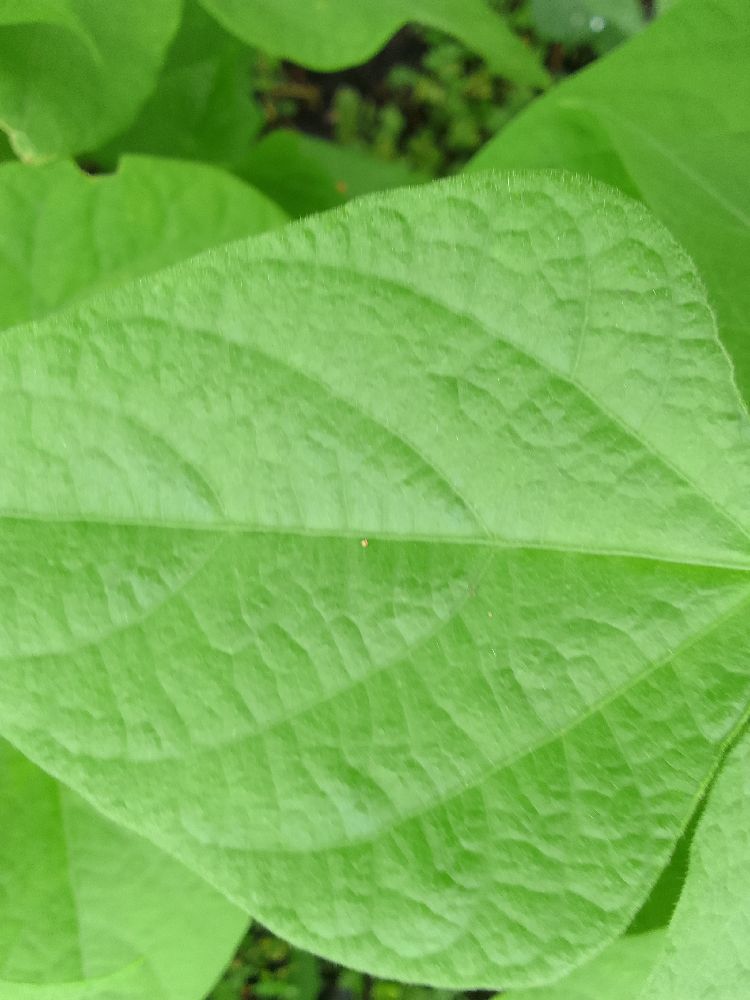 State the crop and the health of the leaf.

common bean, healthy
